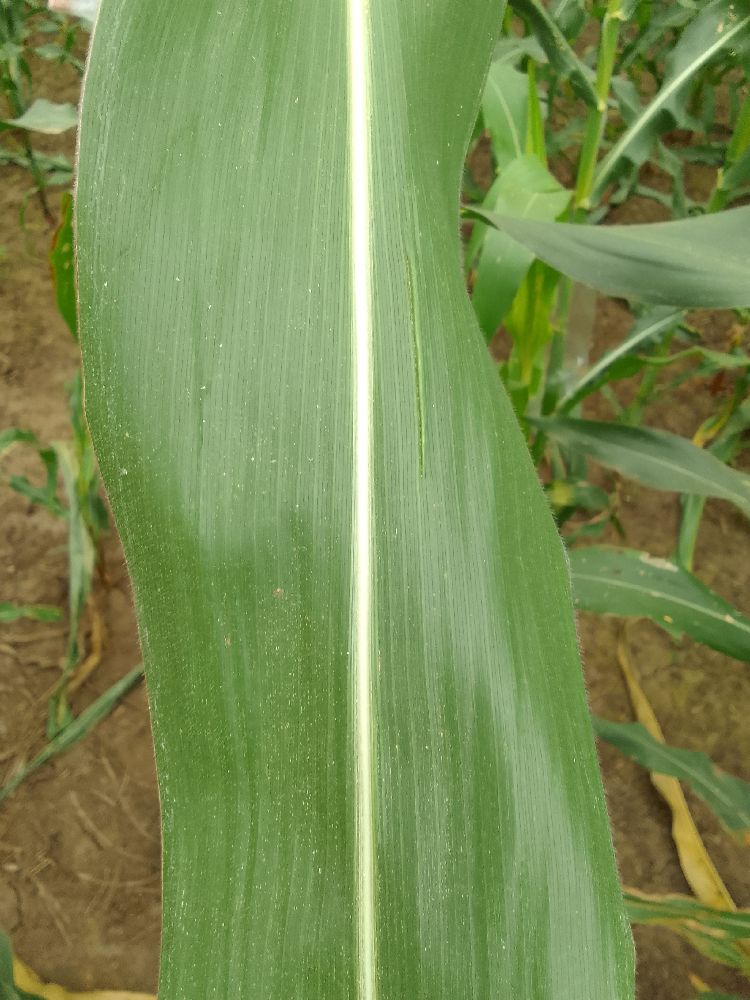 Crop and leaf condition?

maize, healthy
